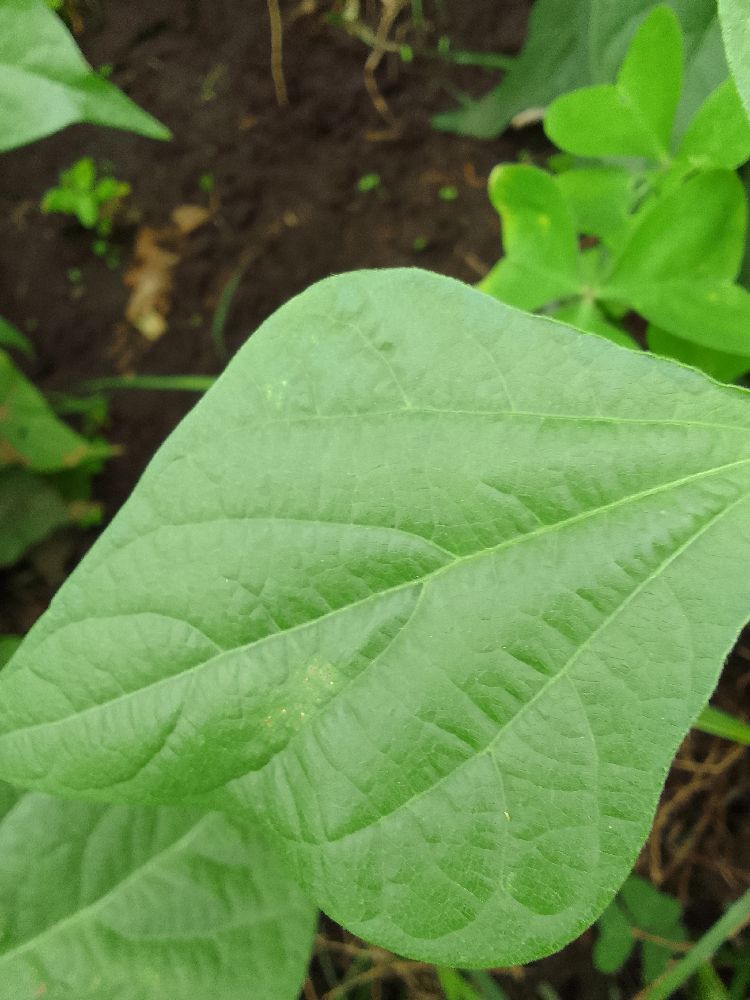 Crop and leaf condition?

common bean, healthy
